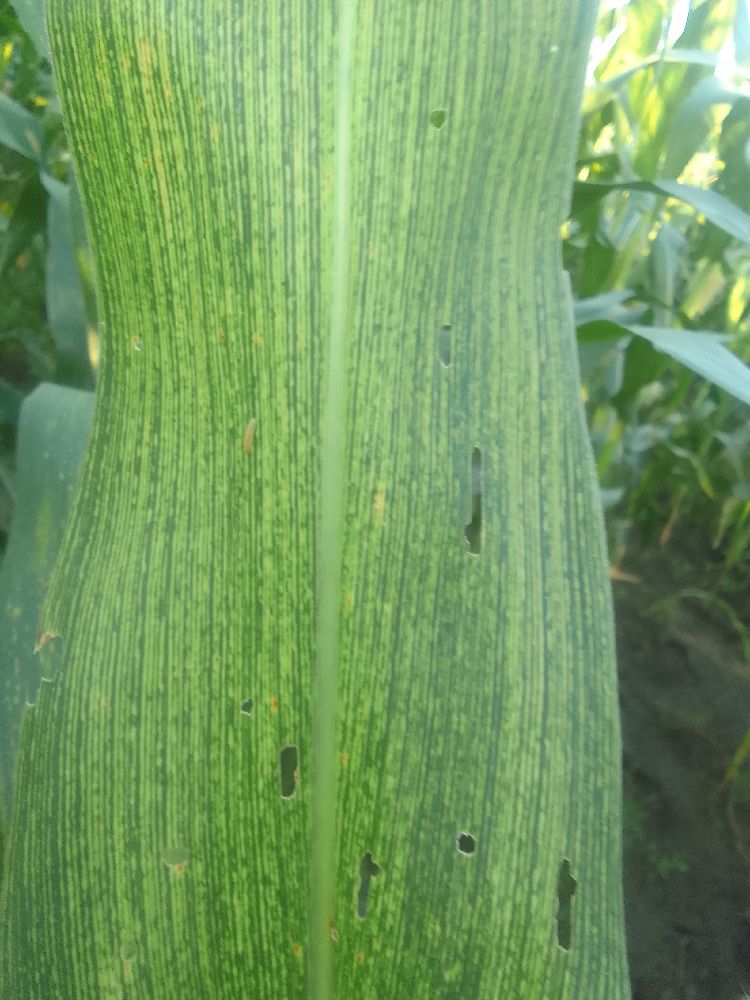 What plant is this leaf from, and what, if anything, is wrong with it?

maize, maize streak virus
